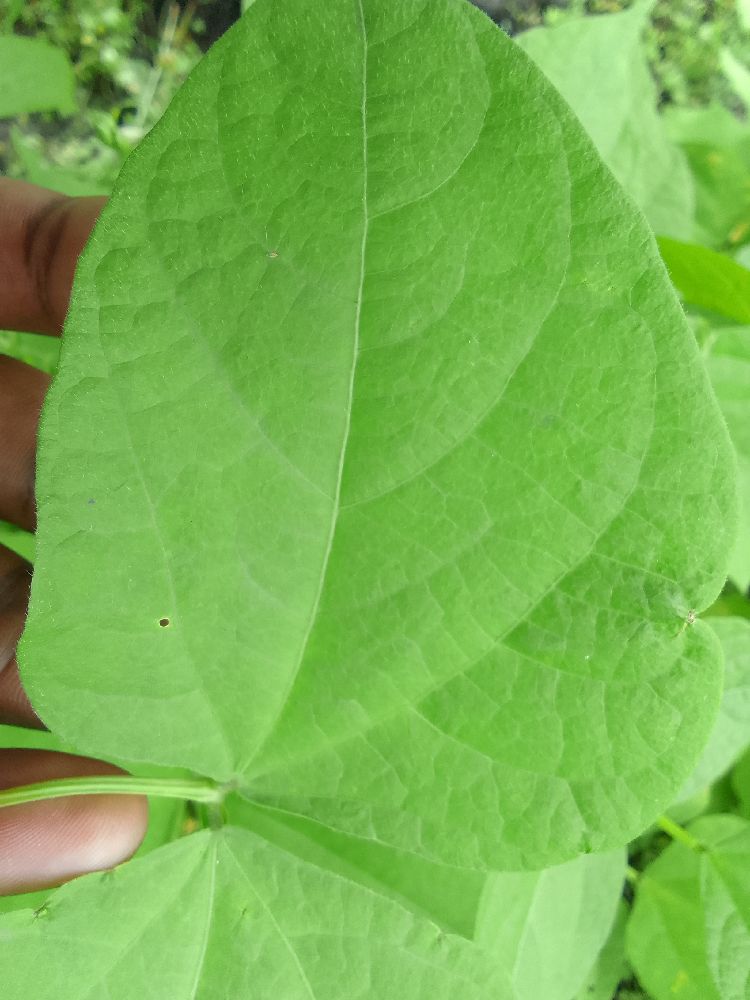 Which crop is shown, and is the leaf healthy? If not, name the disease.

common bean, healthy
